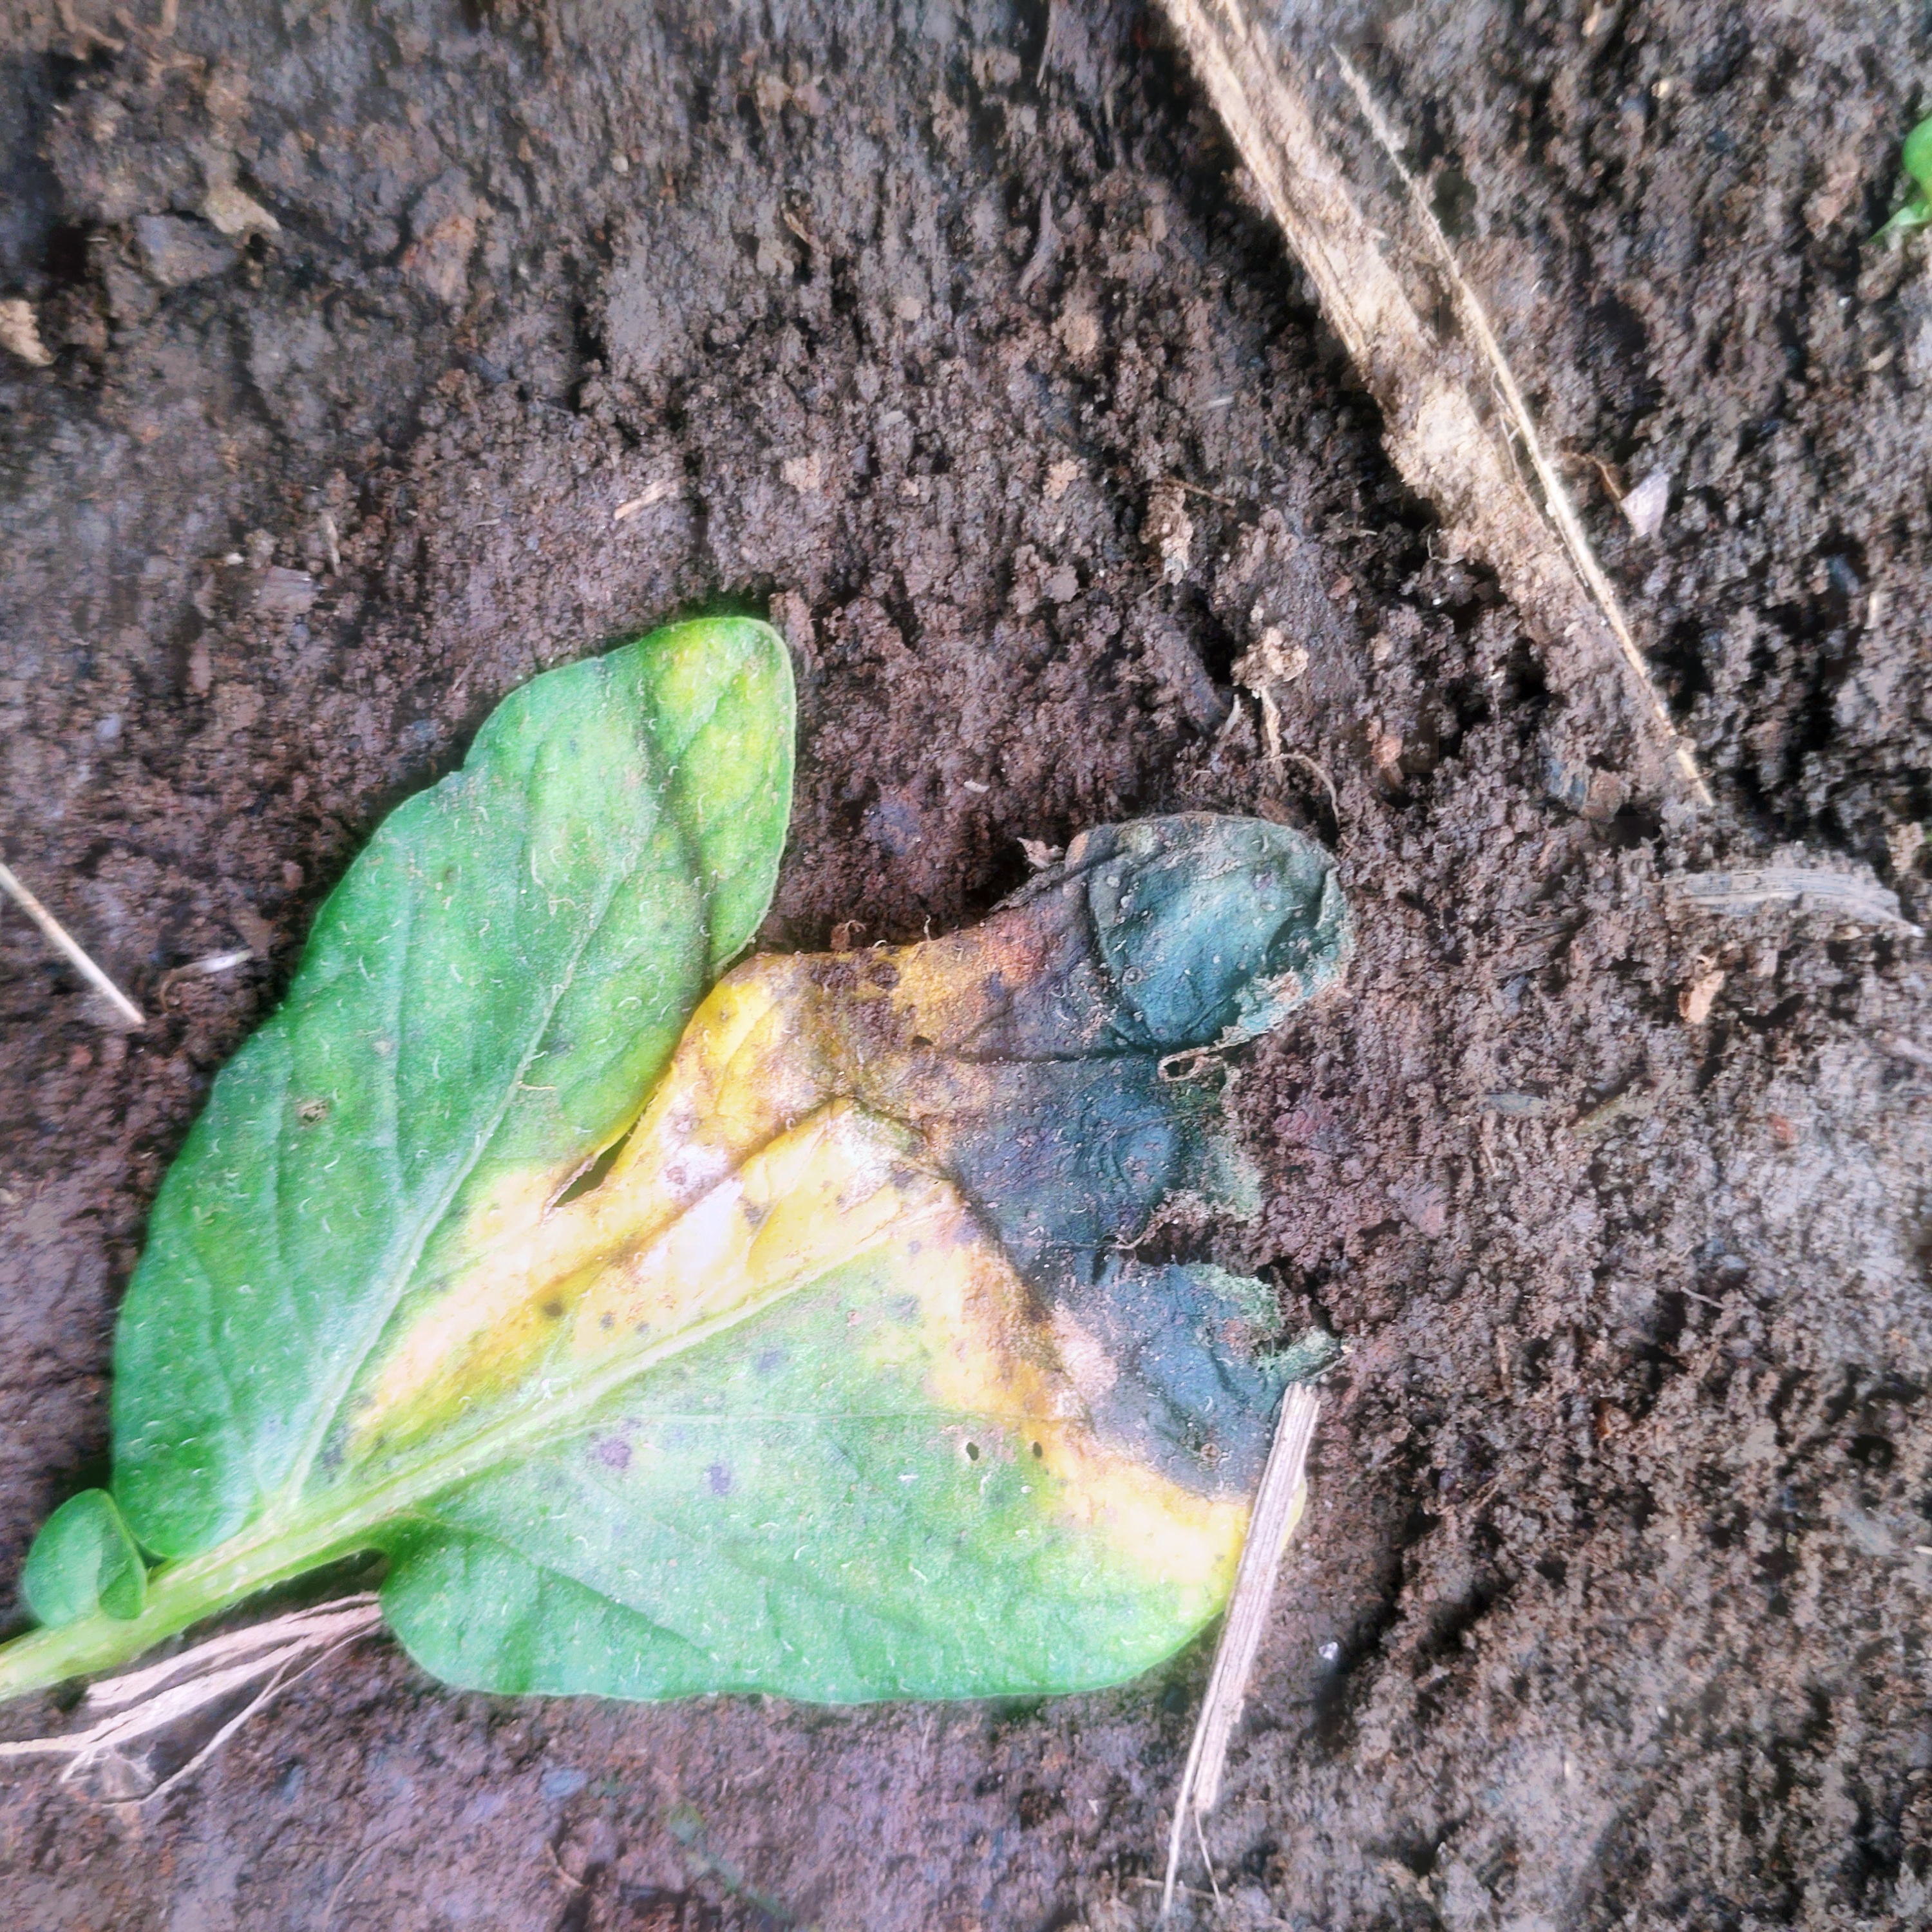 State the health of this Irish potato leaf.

late blight
